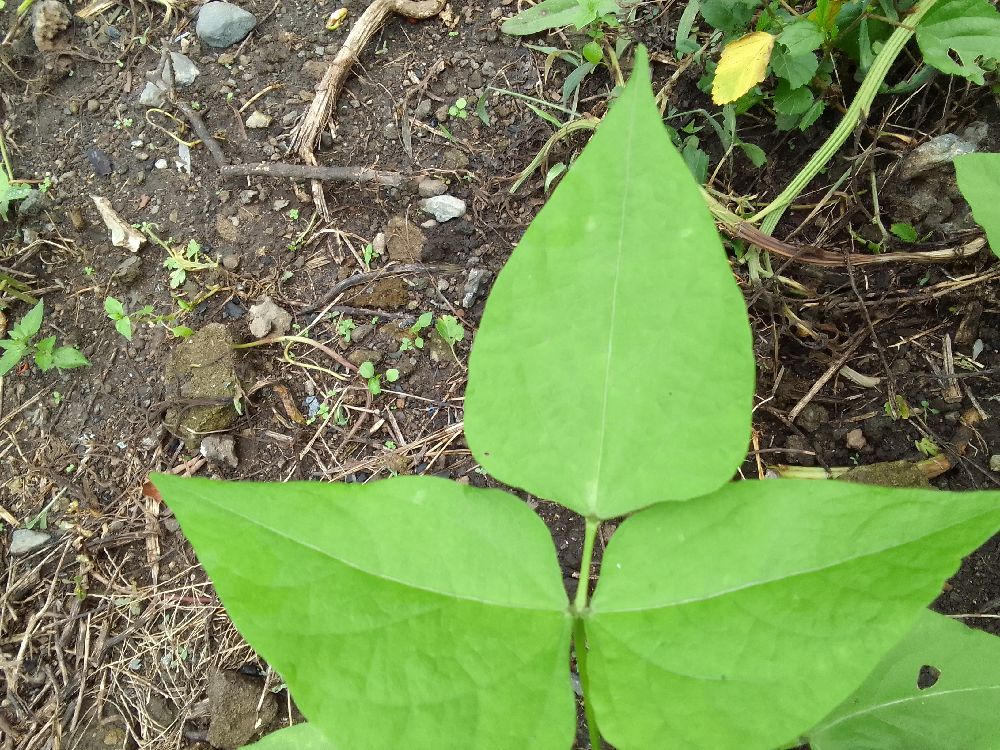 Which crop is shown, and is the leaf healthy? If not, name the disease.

common bean, healthy
